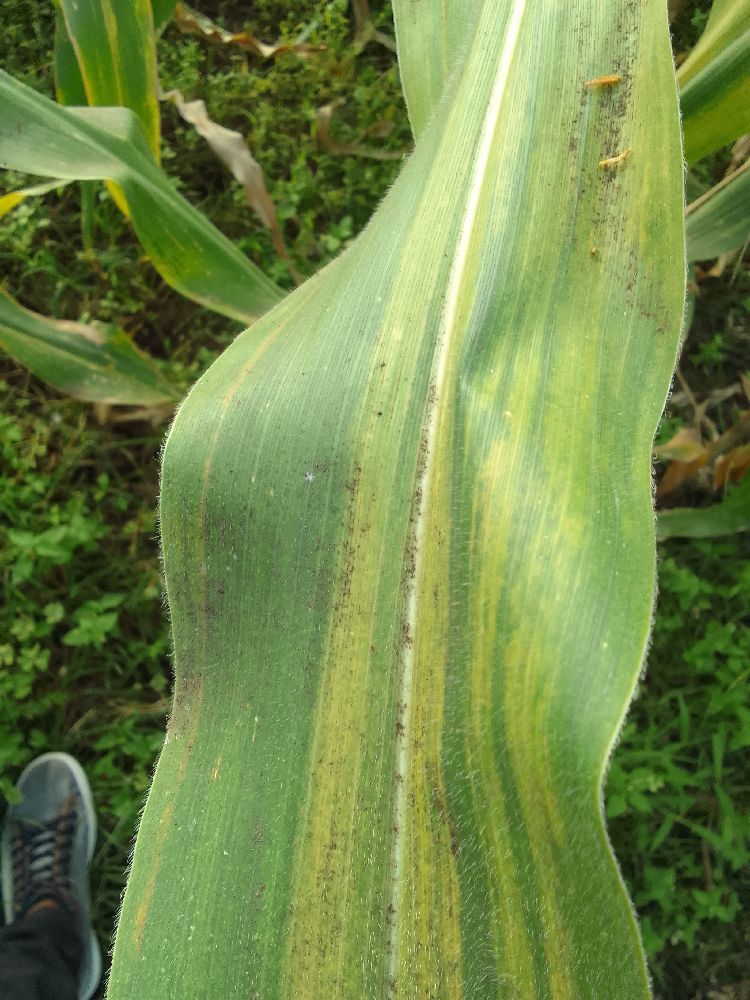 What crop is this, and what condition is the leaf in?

maize, maize lethal necrosis
